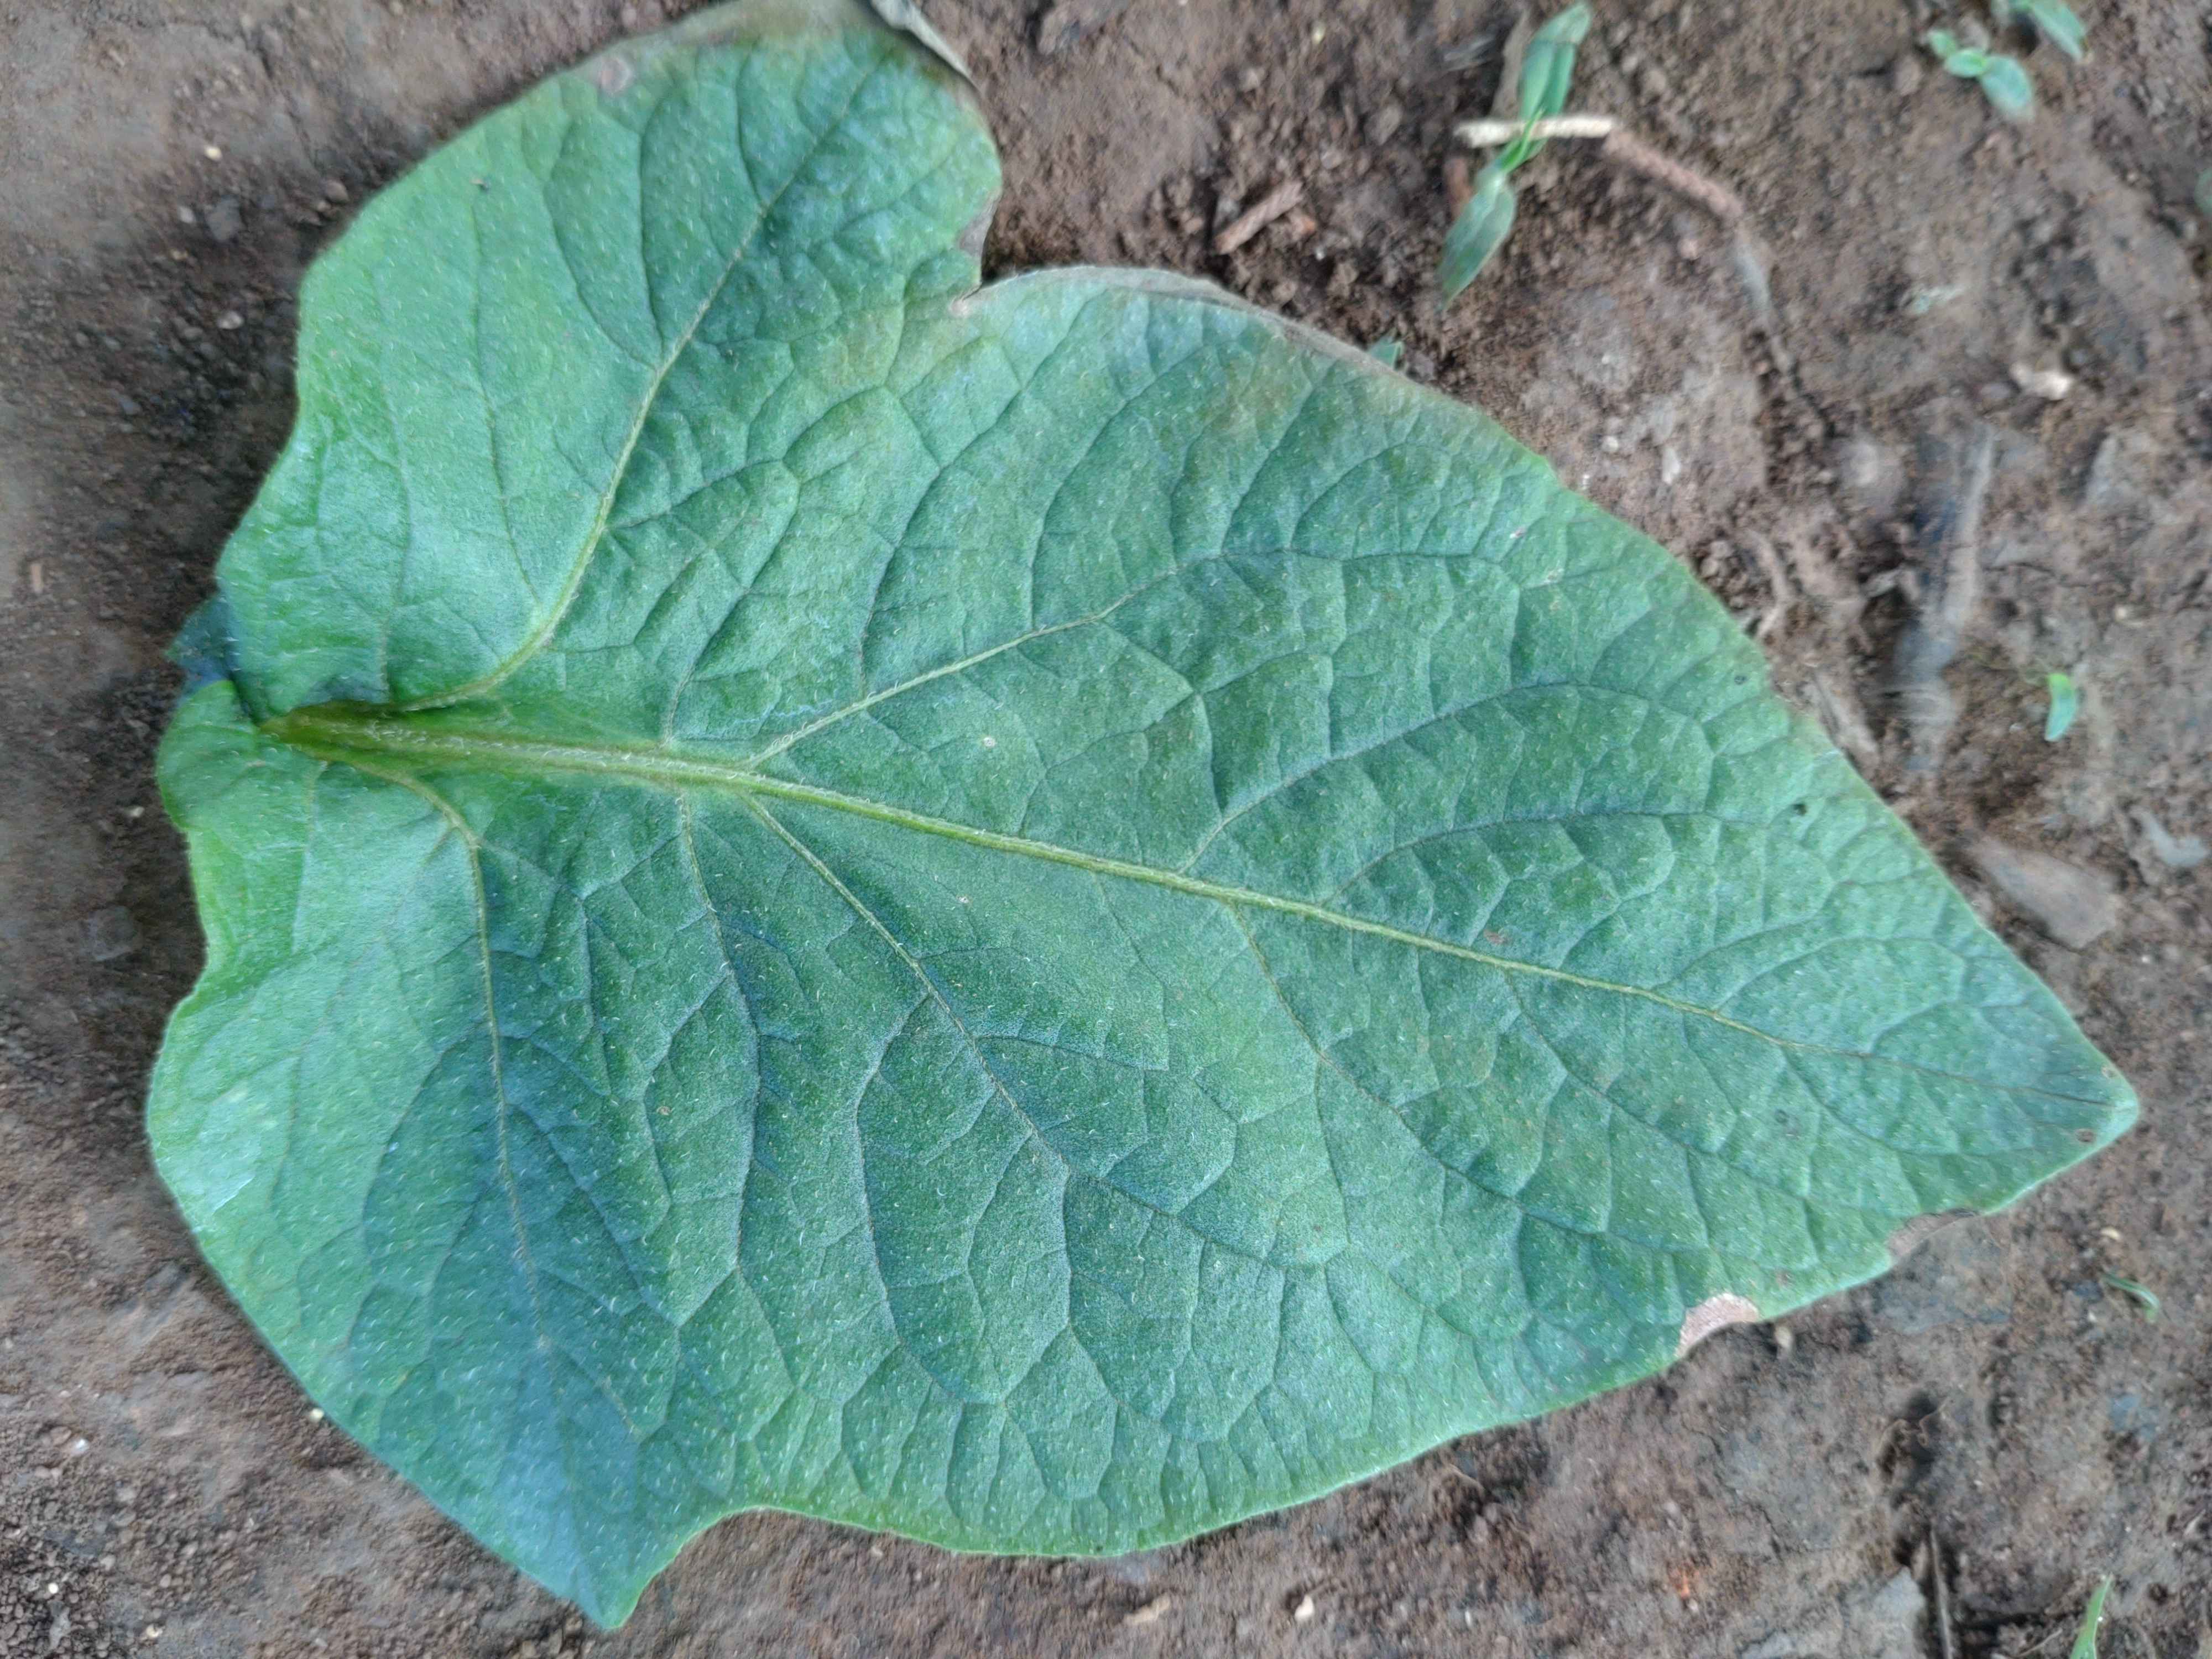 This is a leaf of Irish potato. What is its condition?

early blight
